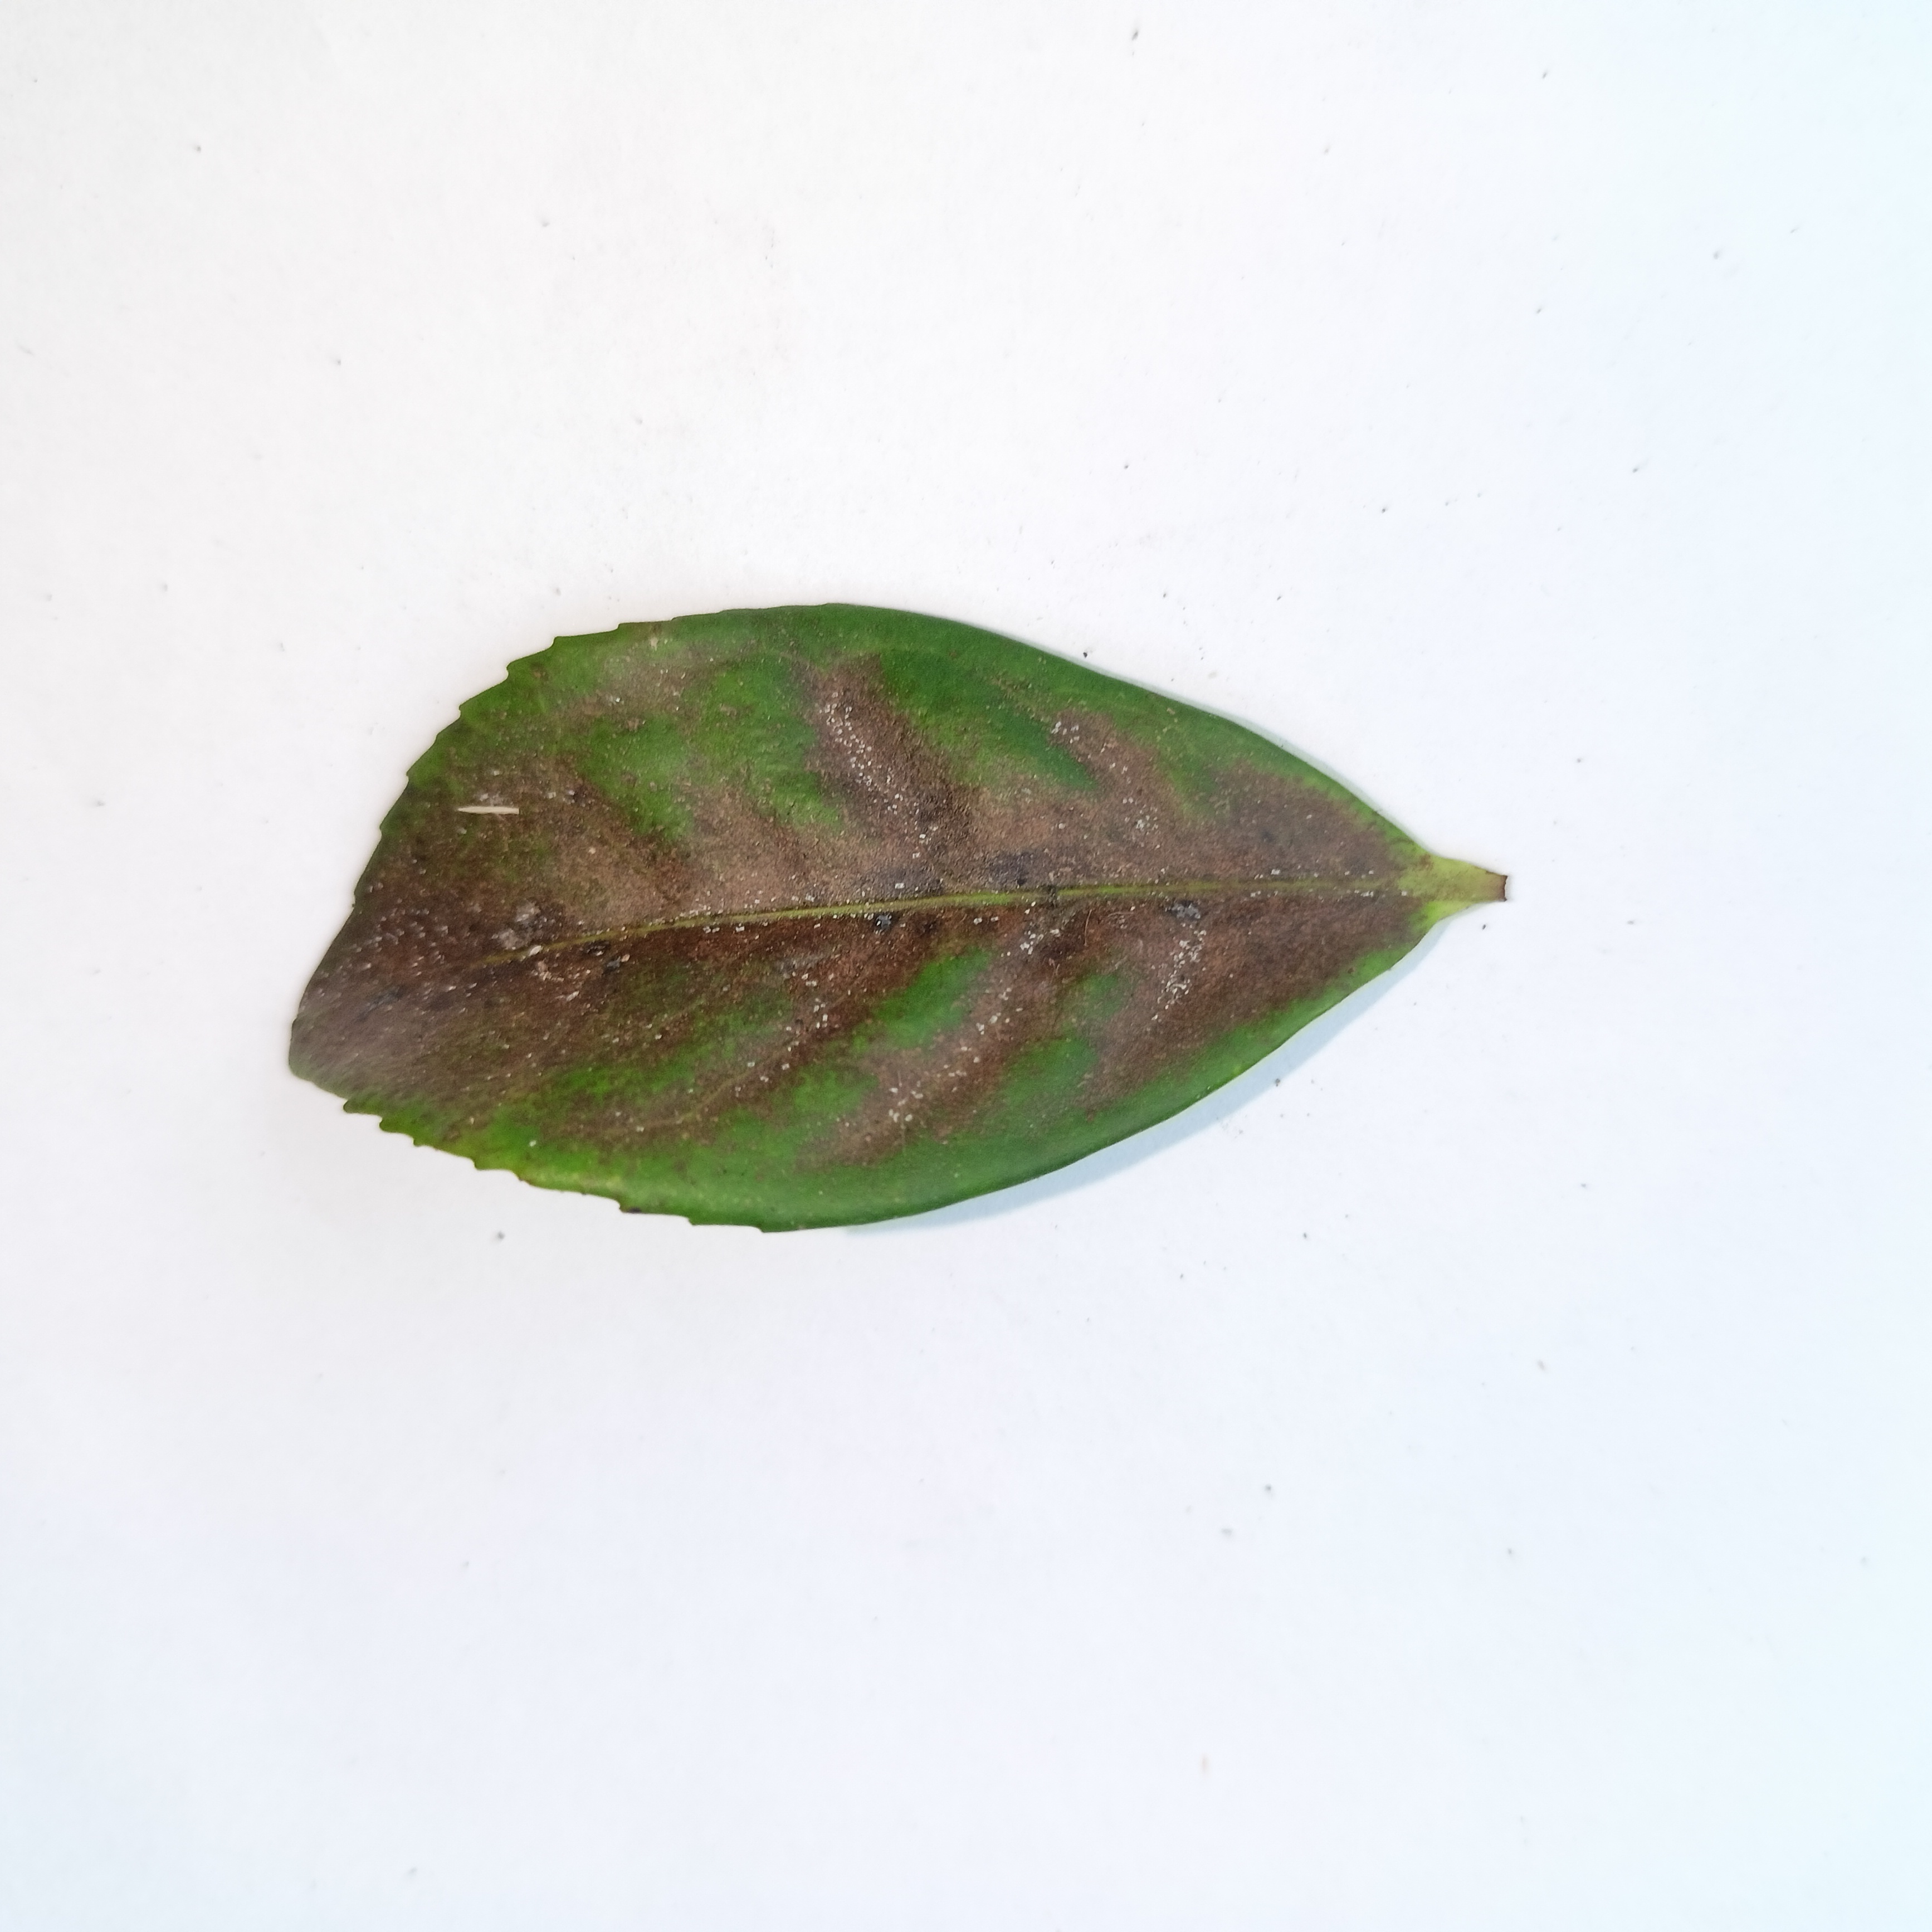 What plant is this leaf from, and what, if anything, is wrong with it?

tea, red rust
